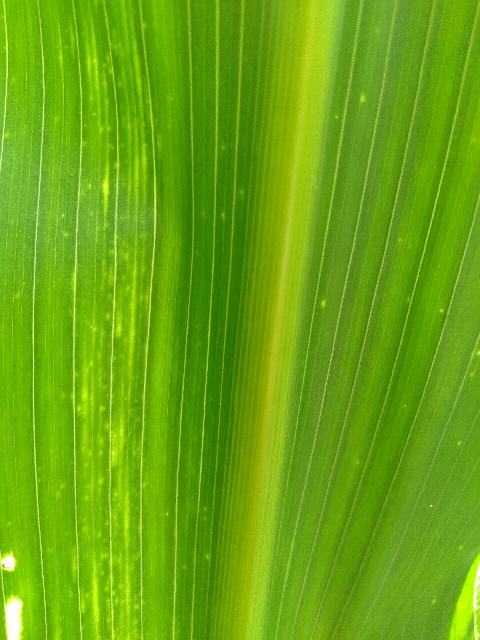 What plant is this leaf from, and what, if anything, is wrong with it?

maize, maize lethal necrosis
